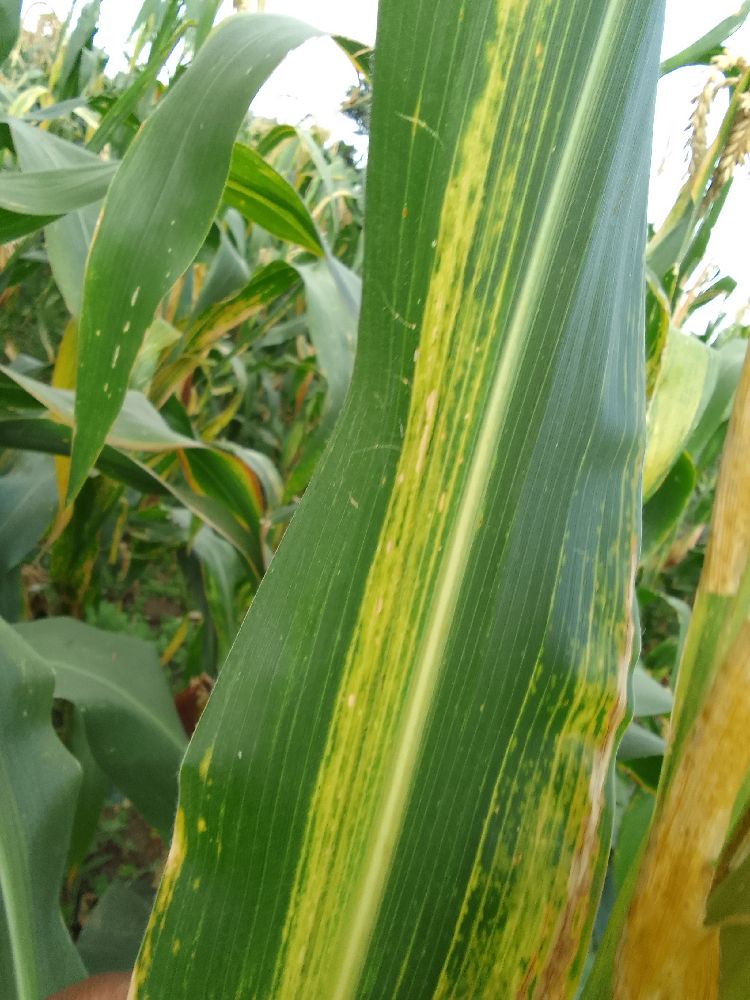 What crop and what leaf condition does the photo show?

maize, maize lethal necrosis
